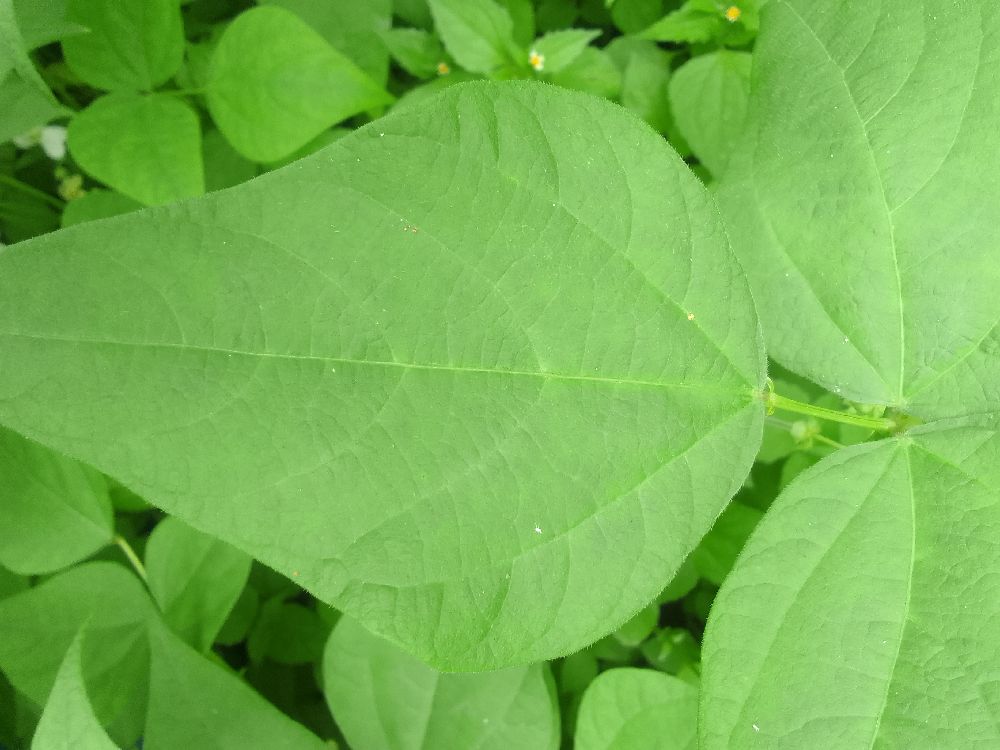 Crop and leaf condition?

common bean, healthy
